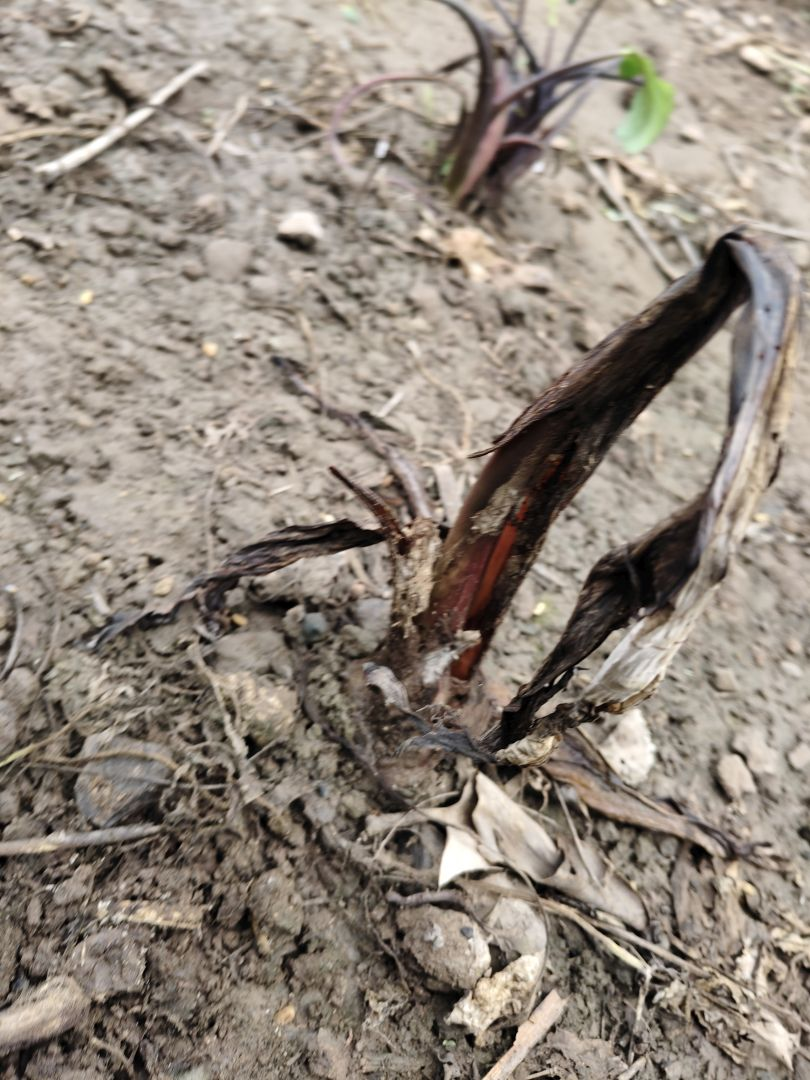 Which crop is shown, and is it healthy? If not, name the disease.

taro, root rot
